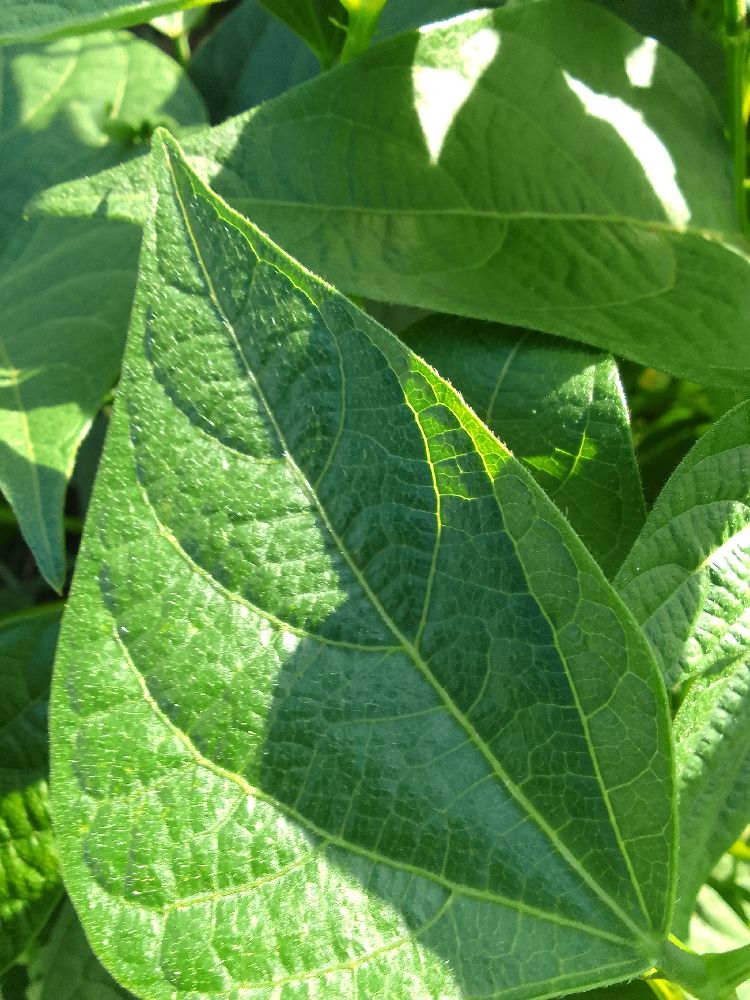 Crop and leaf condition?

common bean, healthy
